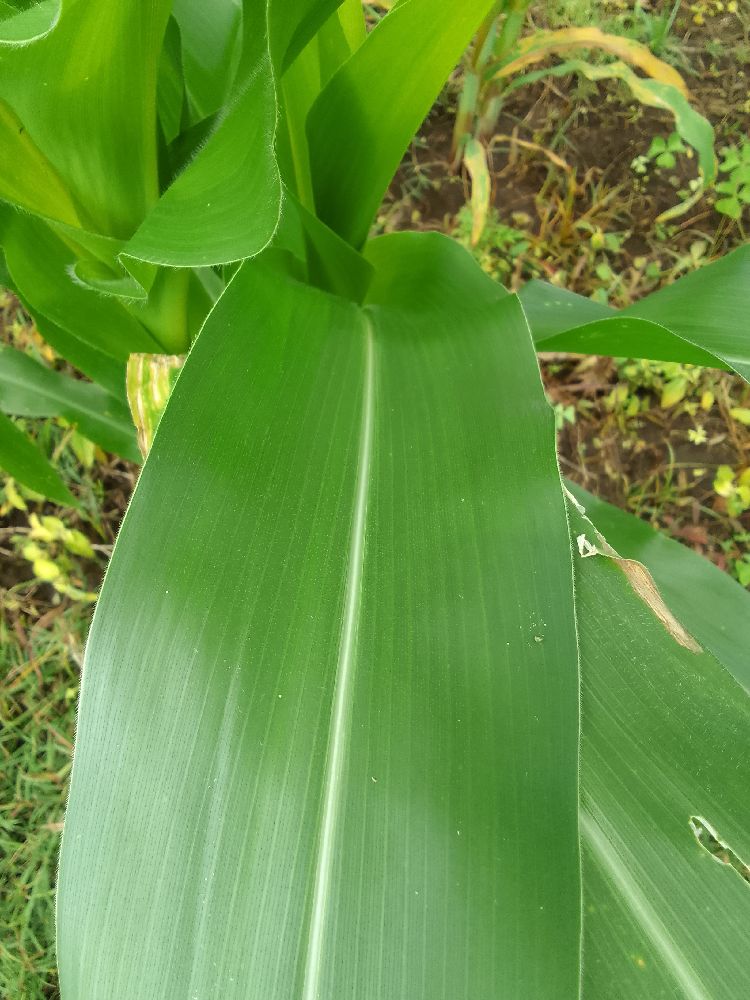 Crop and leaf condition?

maize, healthy
